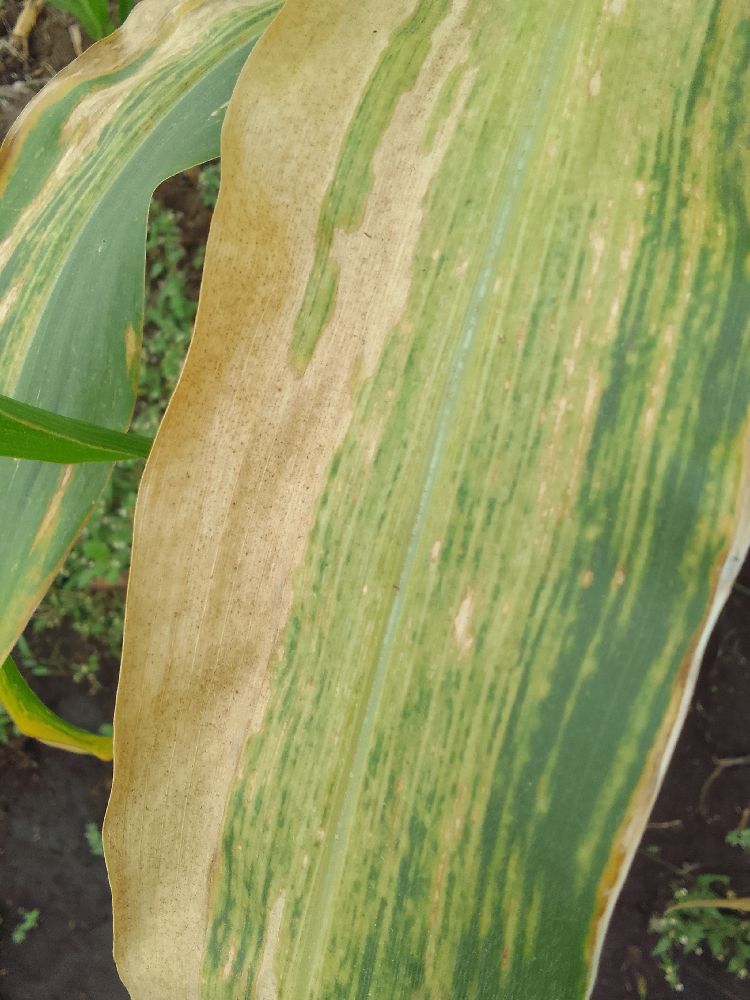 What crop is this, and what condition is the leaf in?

maize, maize lethal necrosis
